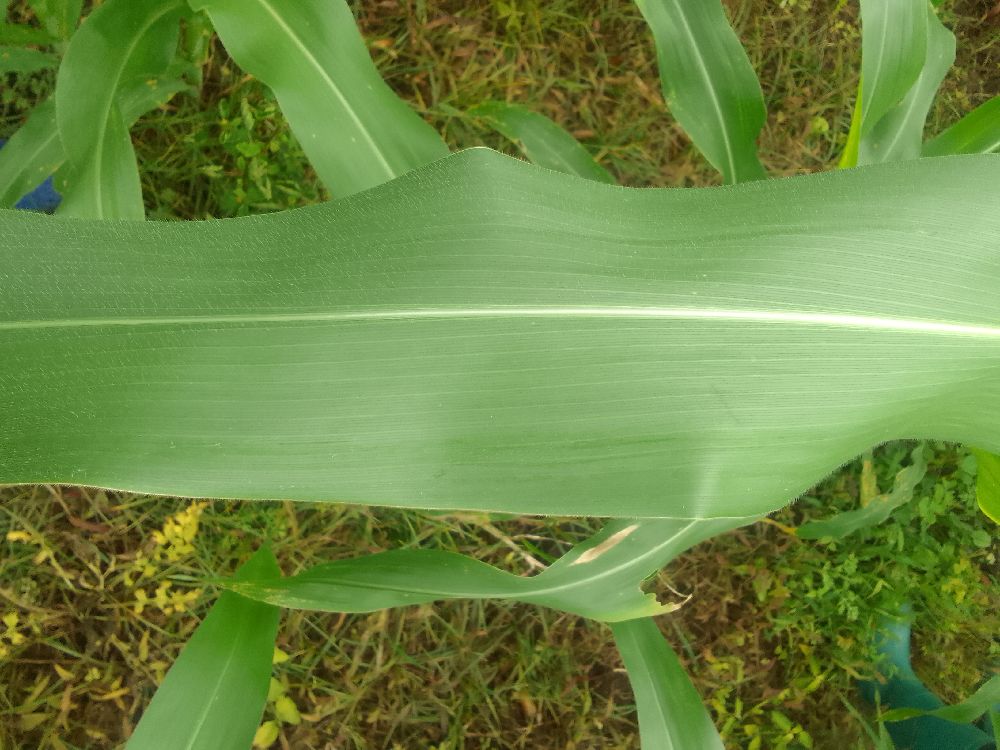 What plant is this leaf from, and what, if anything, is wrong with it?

maize, healthy
